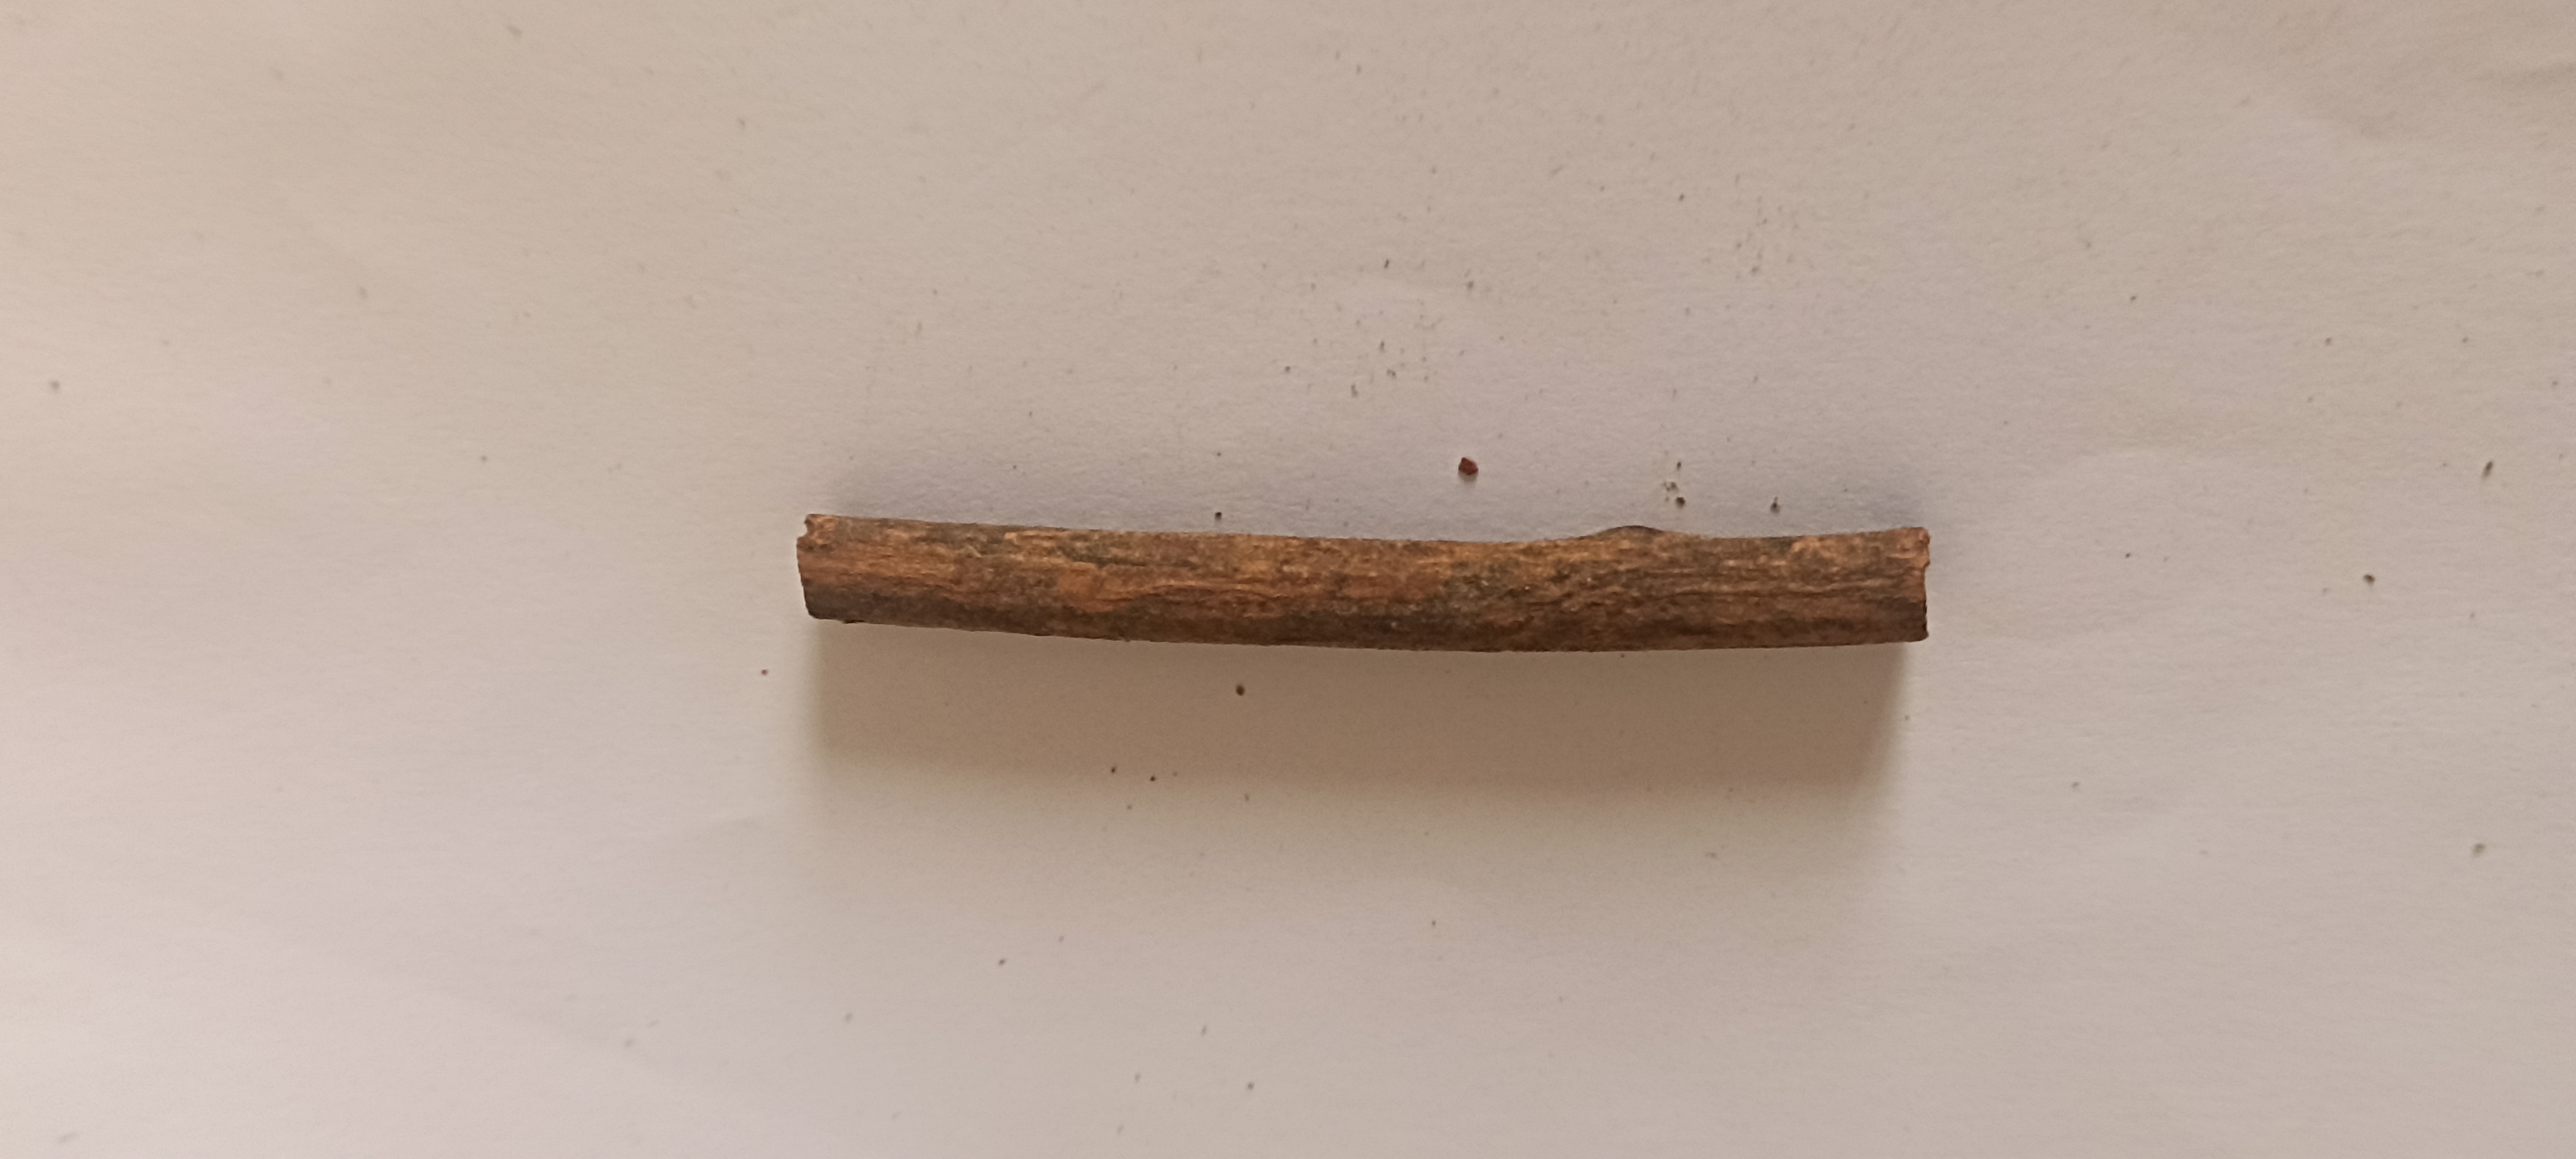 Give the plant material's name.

manjistha
